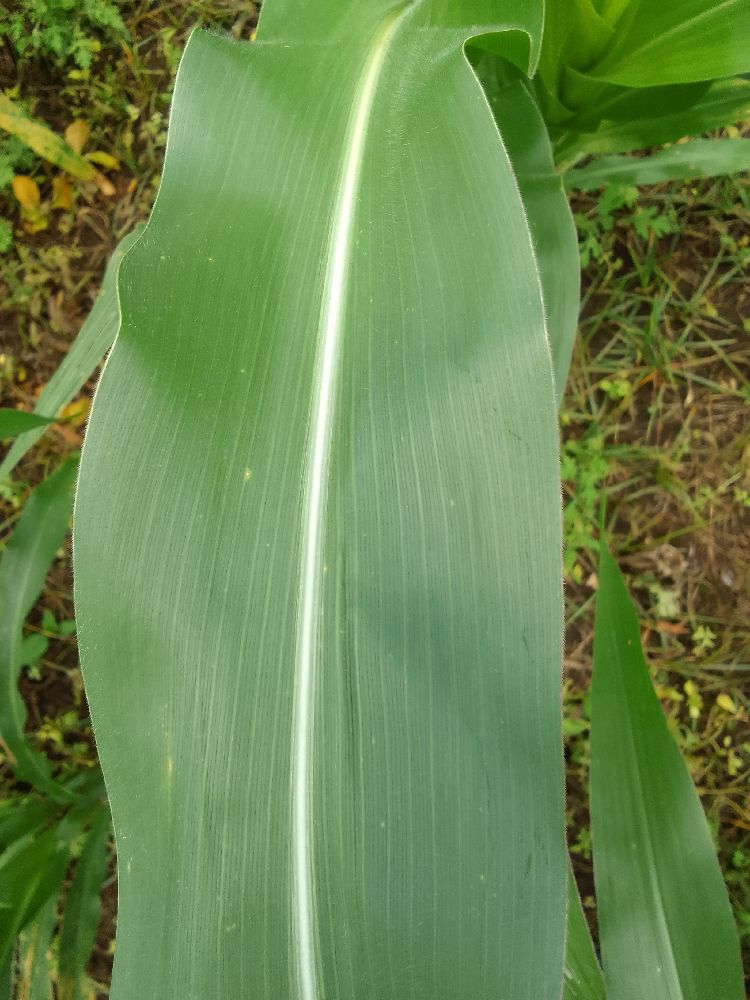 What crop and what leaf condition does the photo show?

maize, healthy
